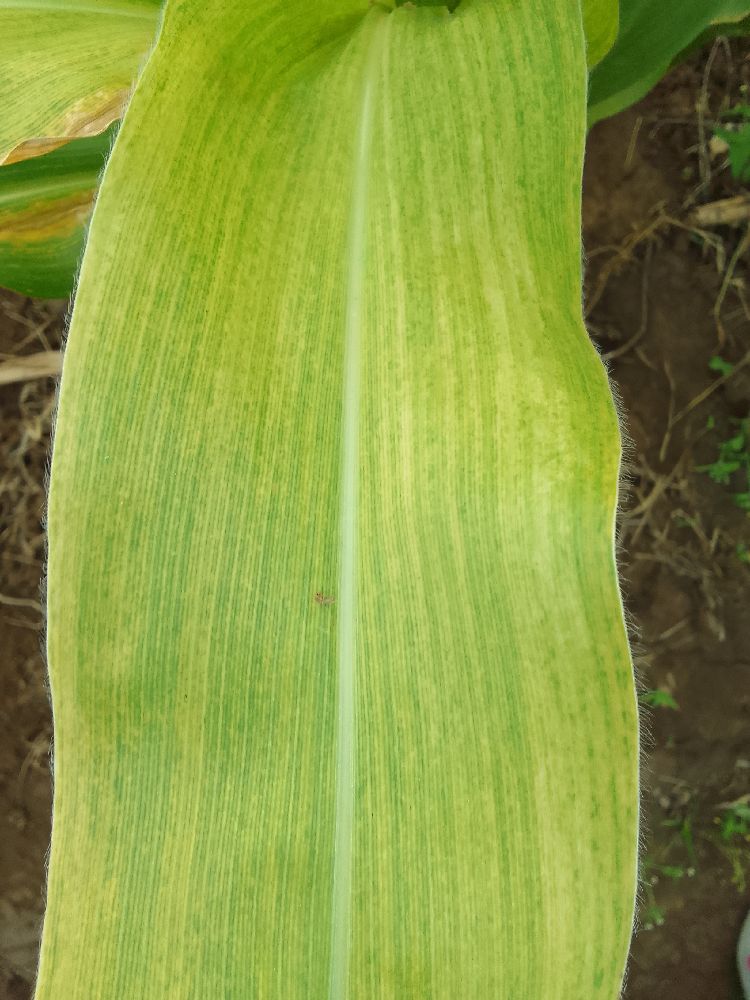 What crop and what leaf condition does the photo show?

maize, maize lethal necrosis
